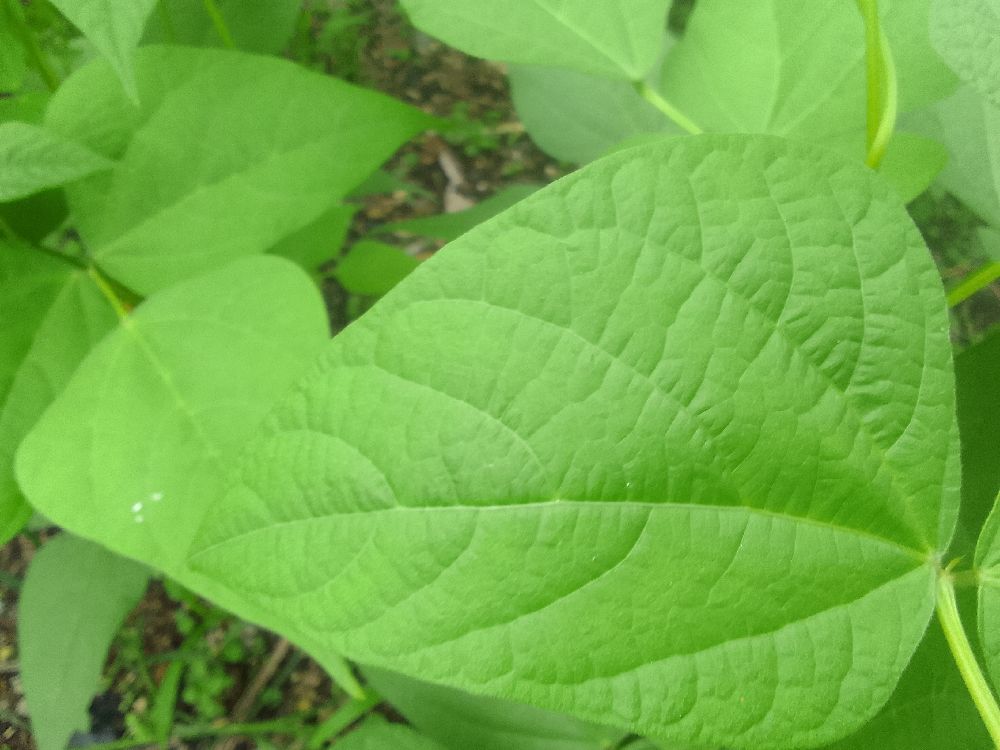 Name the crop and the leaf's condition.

common bean, healthy
